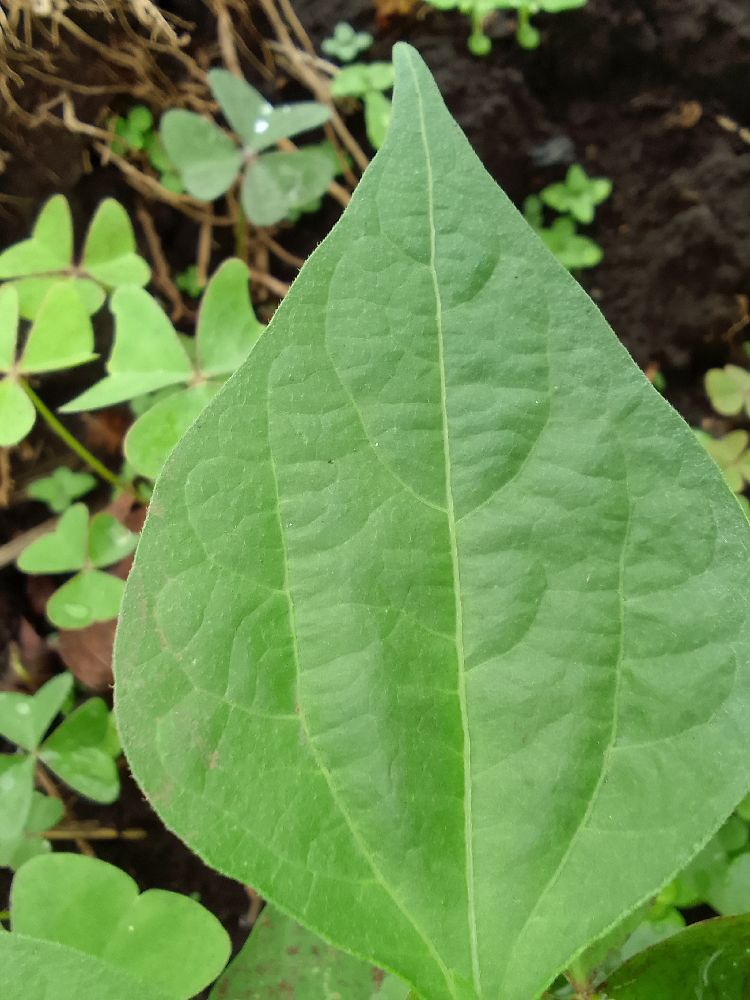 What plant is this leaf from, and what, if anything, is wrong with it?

common bean, healthy
